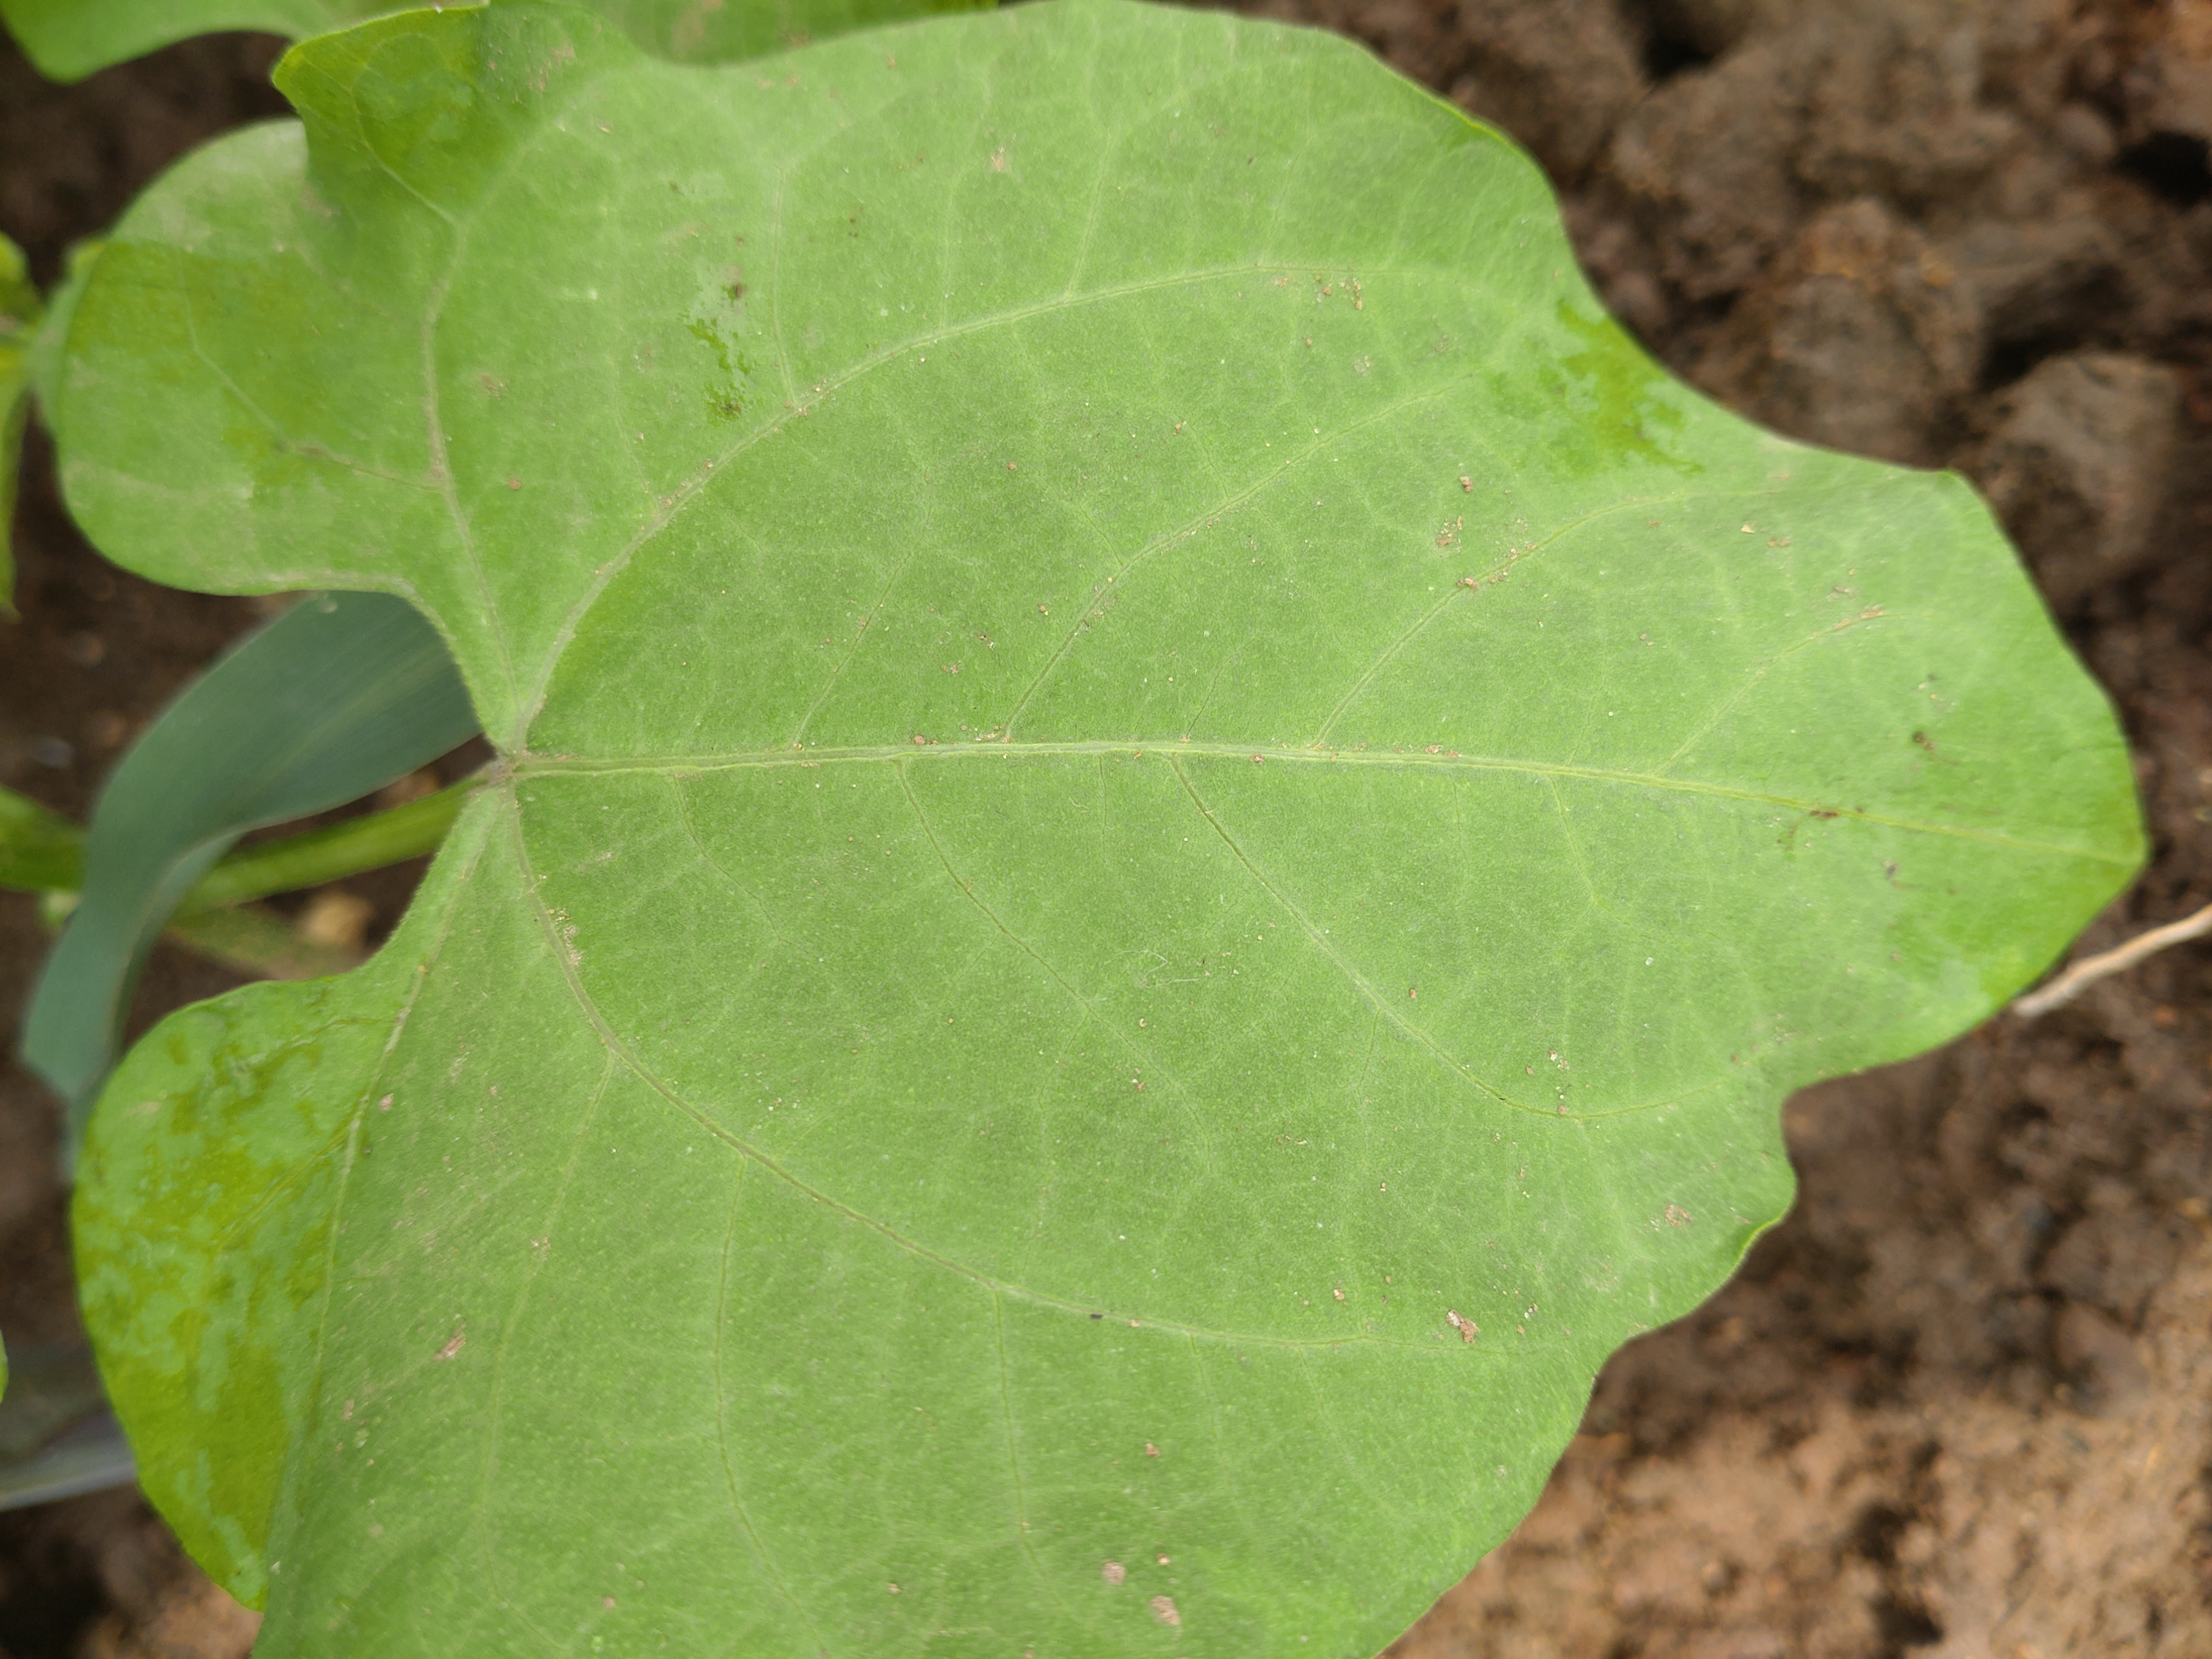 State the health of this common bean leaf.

healthy
